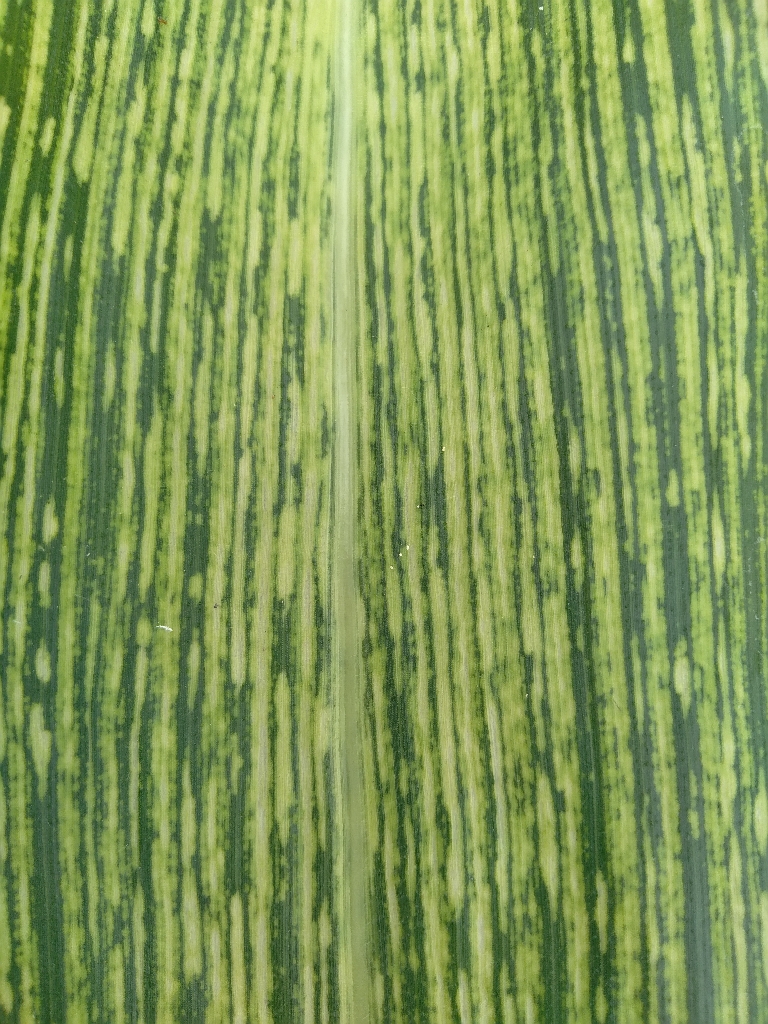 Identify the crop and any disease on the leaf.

maize, maize streak virus
